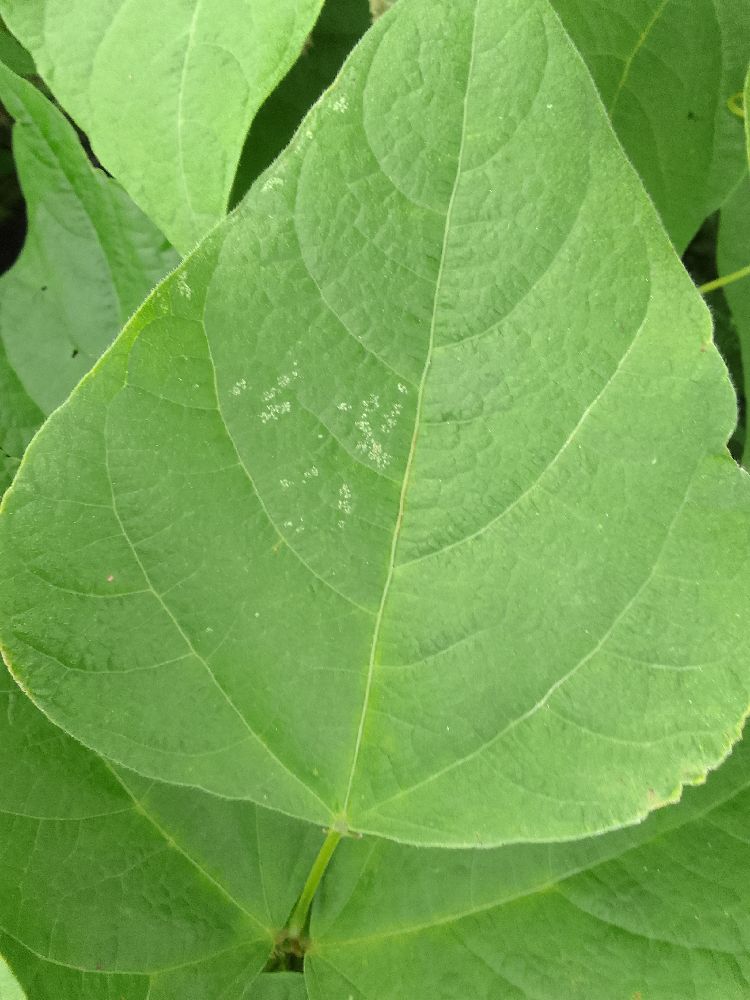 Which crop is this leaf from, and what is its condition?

common bean, healthy
